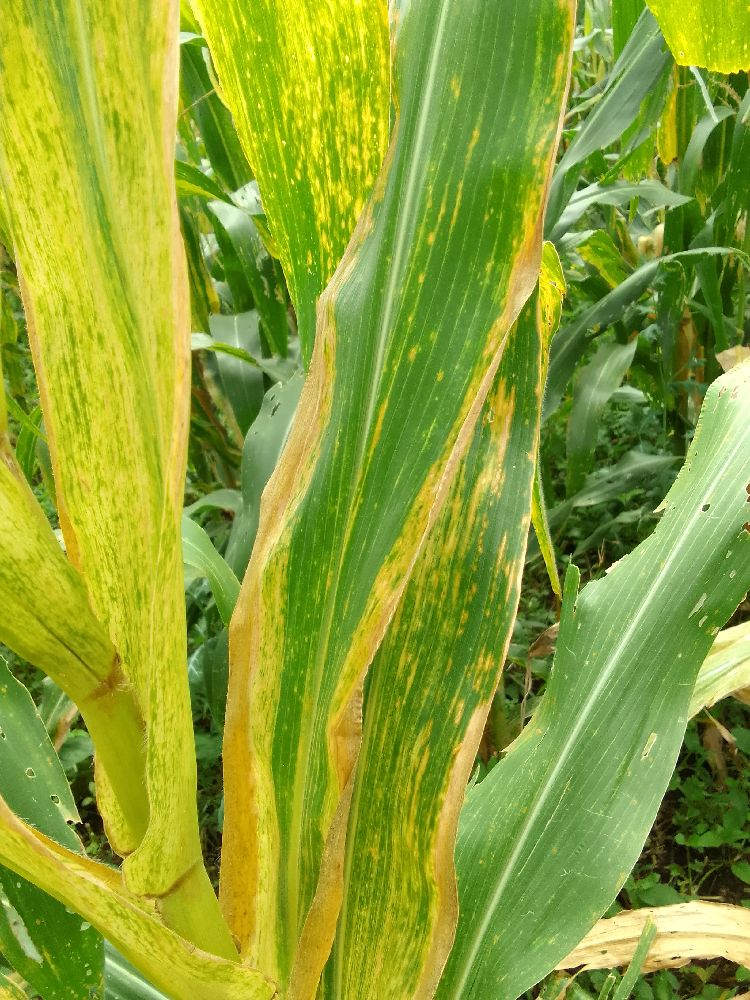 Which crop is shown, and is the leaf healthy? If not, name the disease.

maize, maize lethal necrosis
